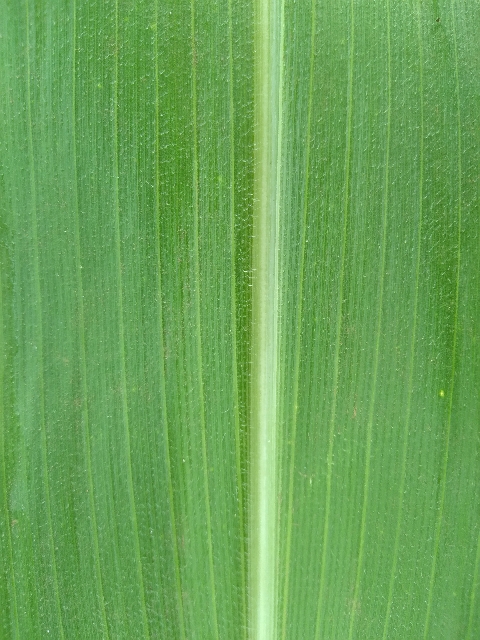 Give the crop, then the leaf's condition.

maize, healthy
